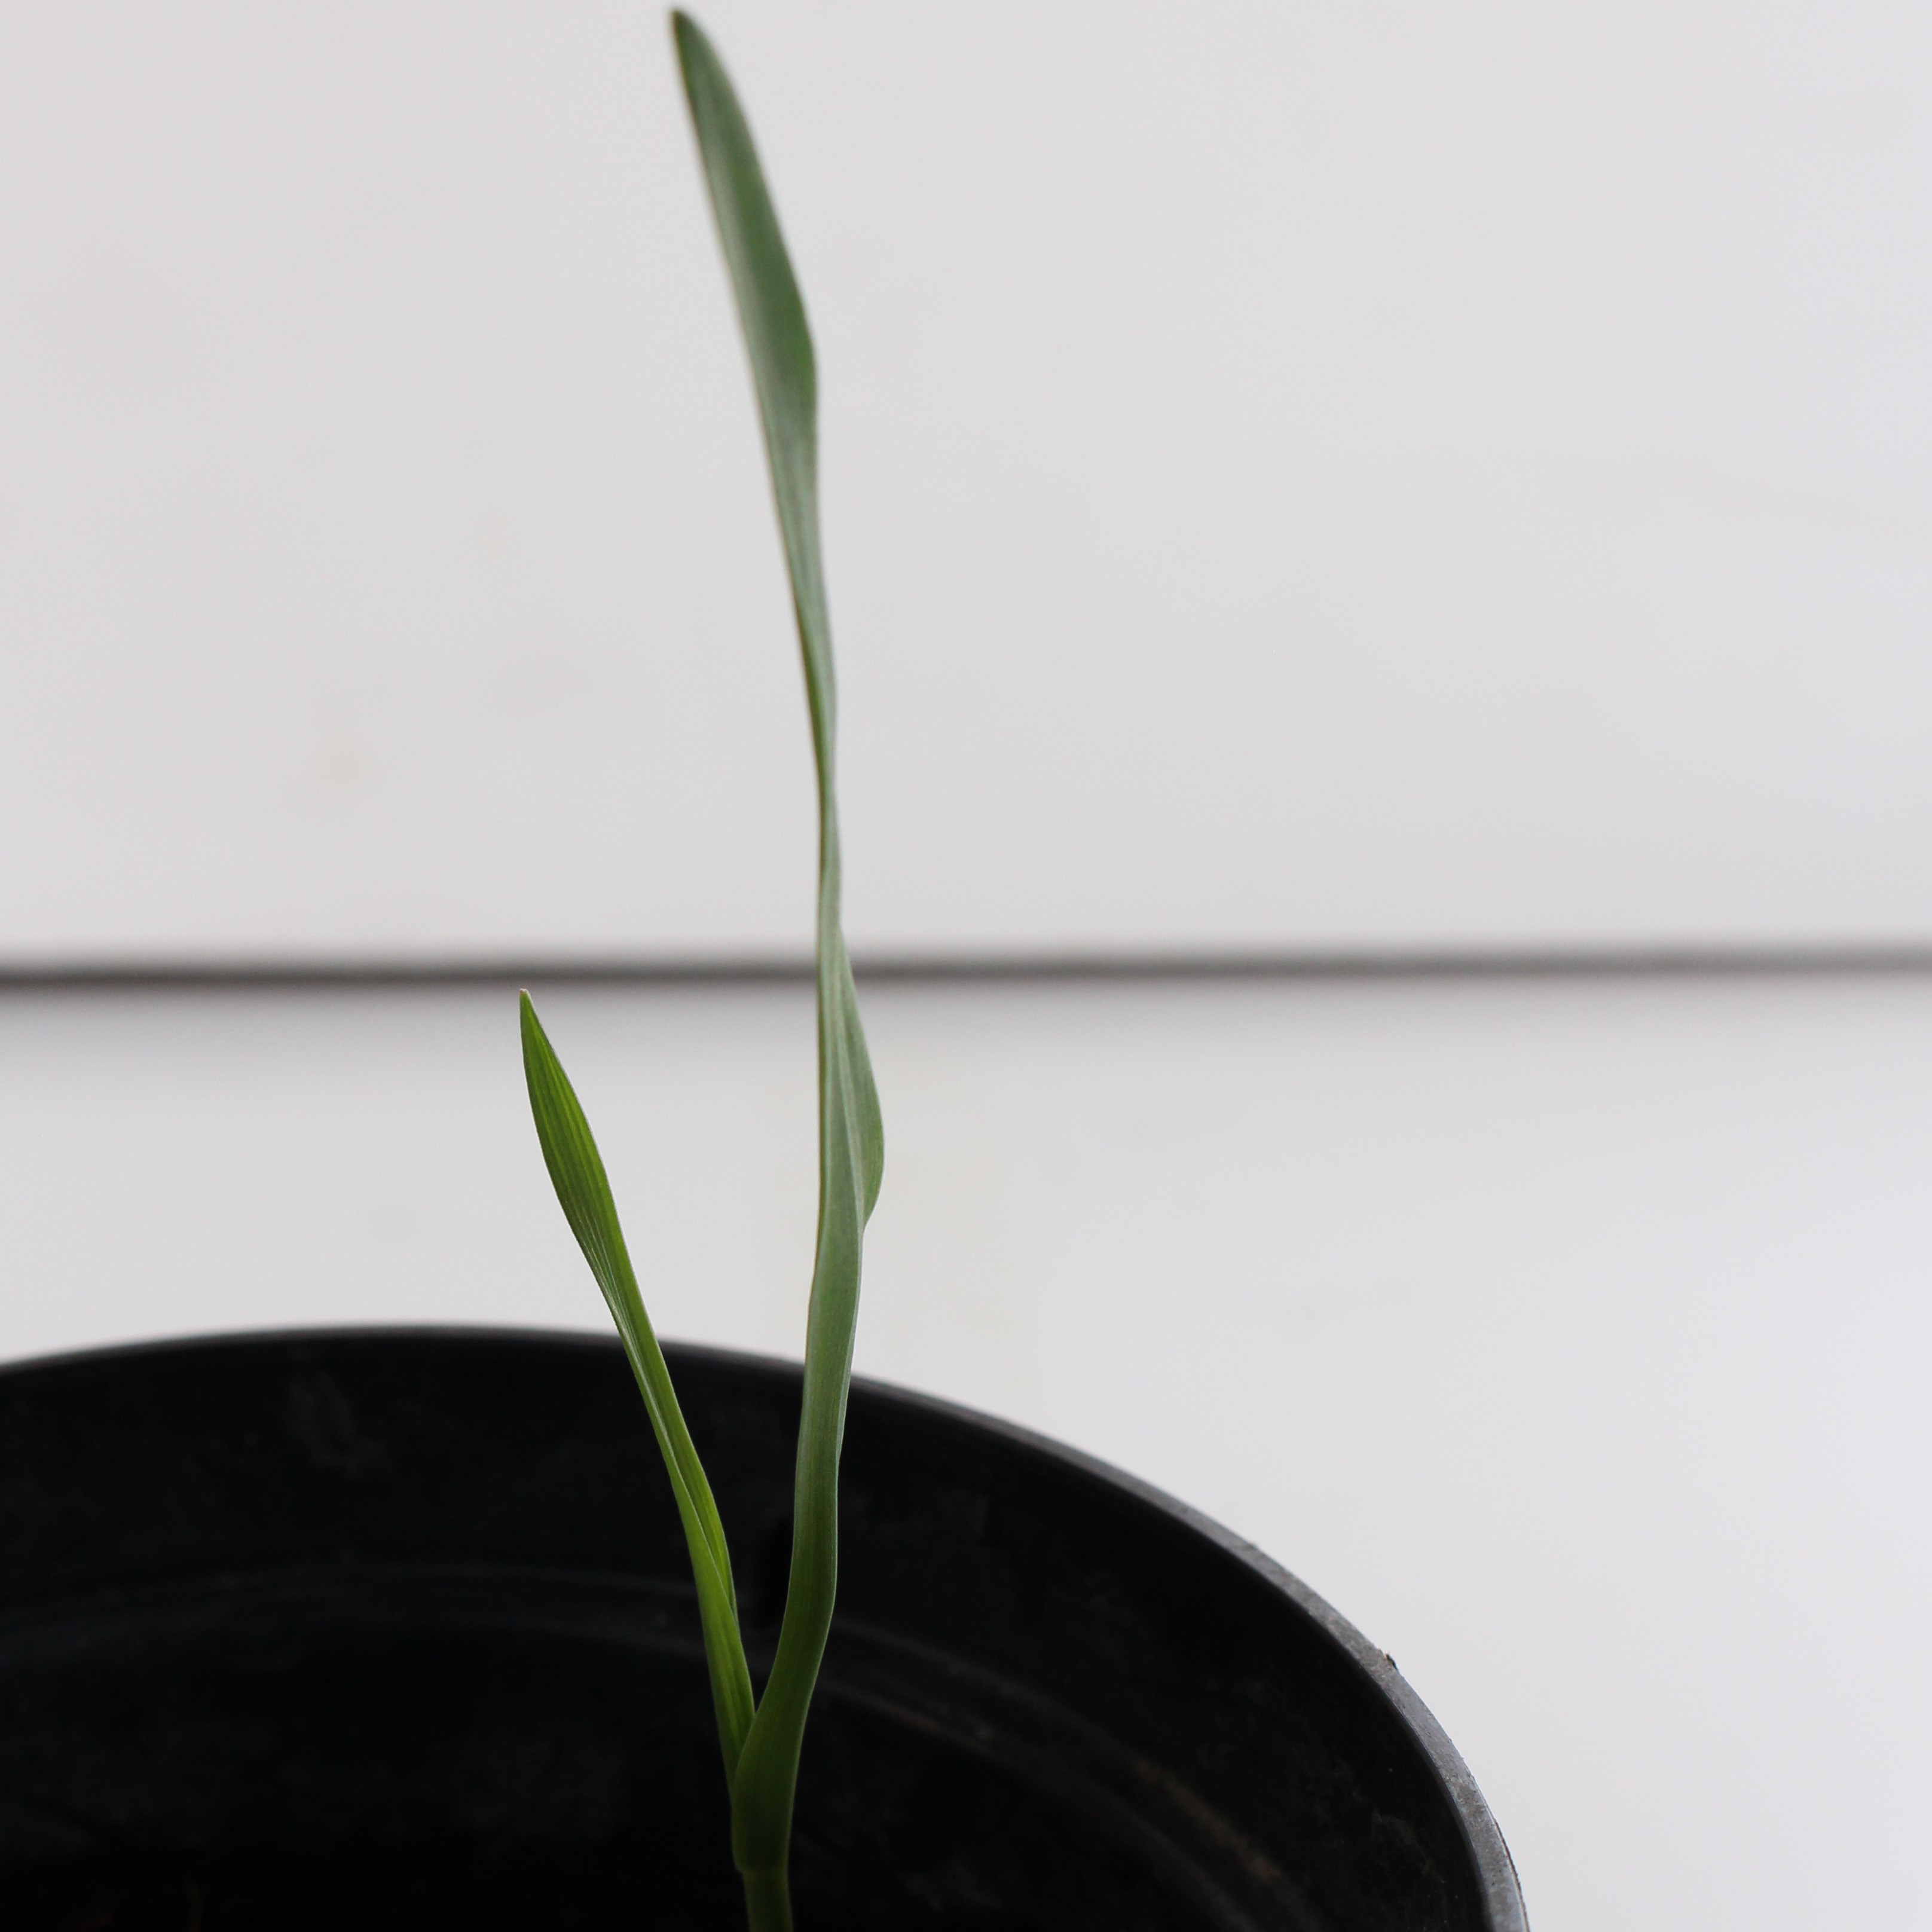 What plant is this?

Avena sterilis
